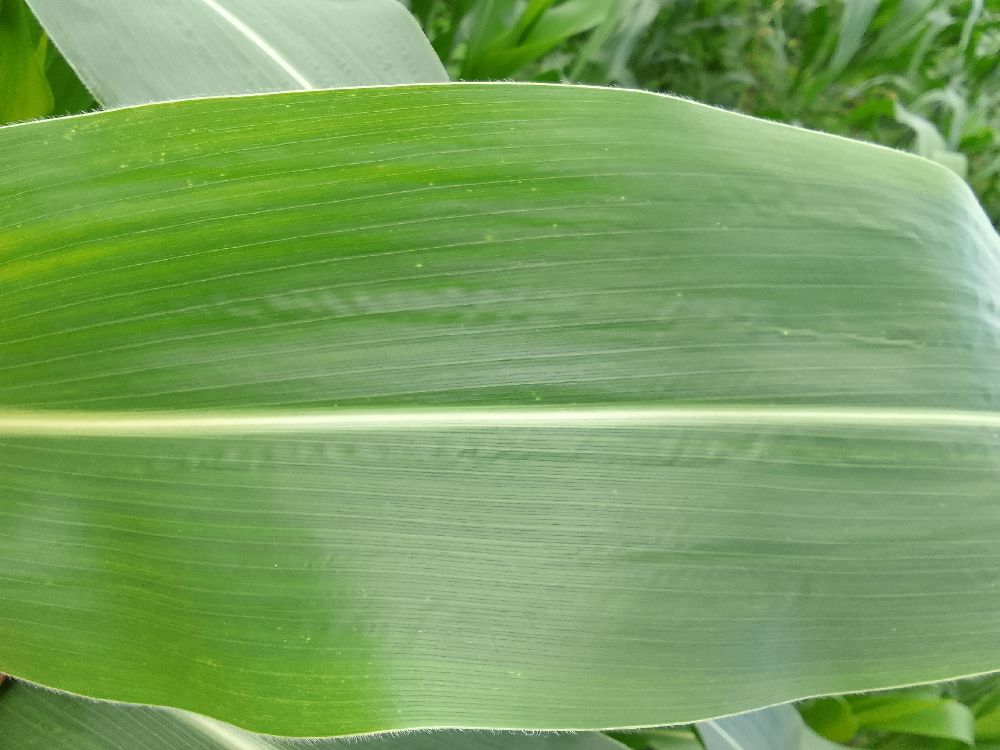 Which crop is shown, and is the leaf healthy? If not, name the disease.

maize, healthy
